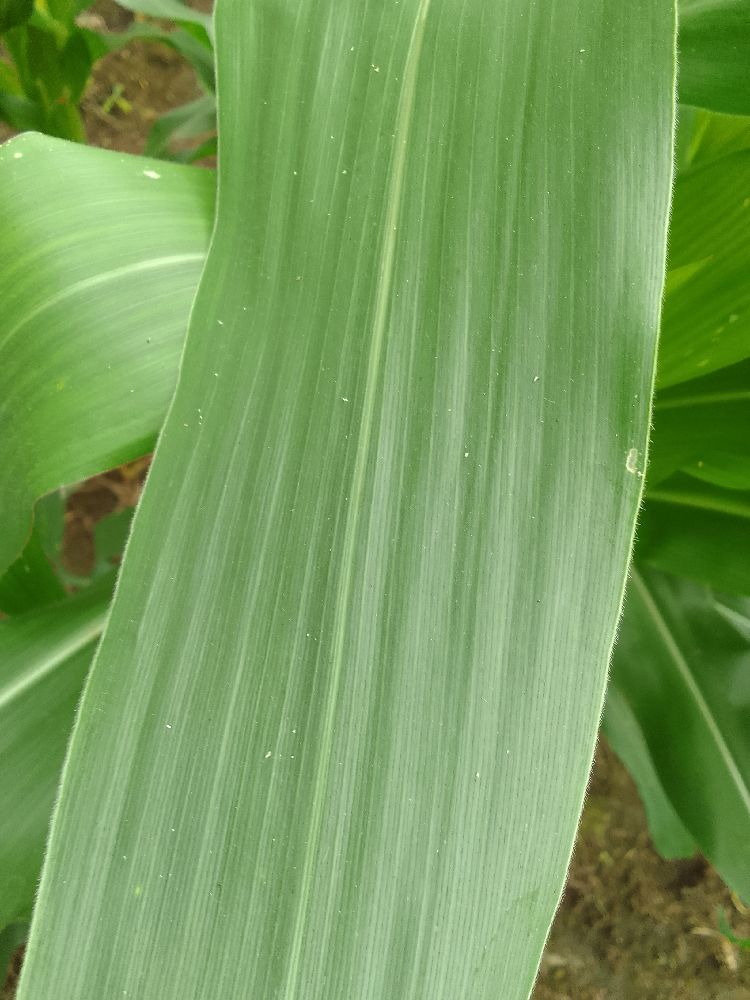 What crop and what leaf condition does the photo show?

maize, healthy
